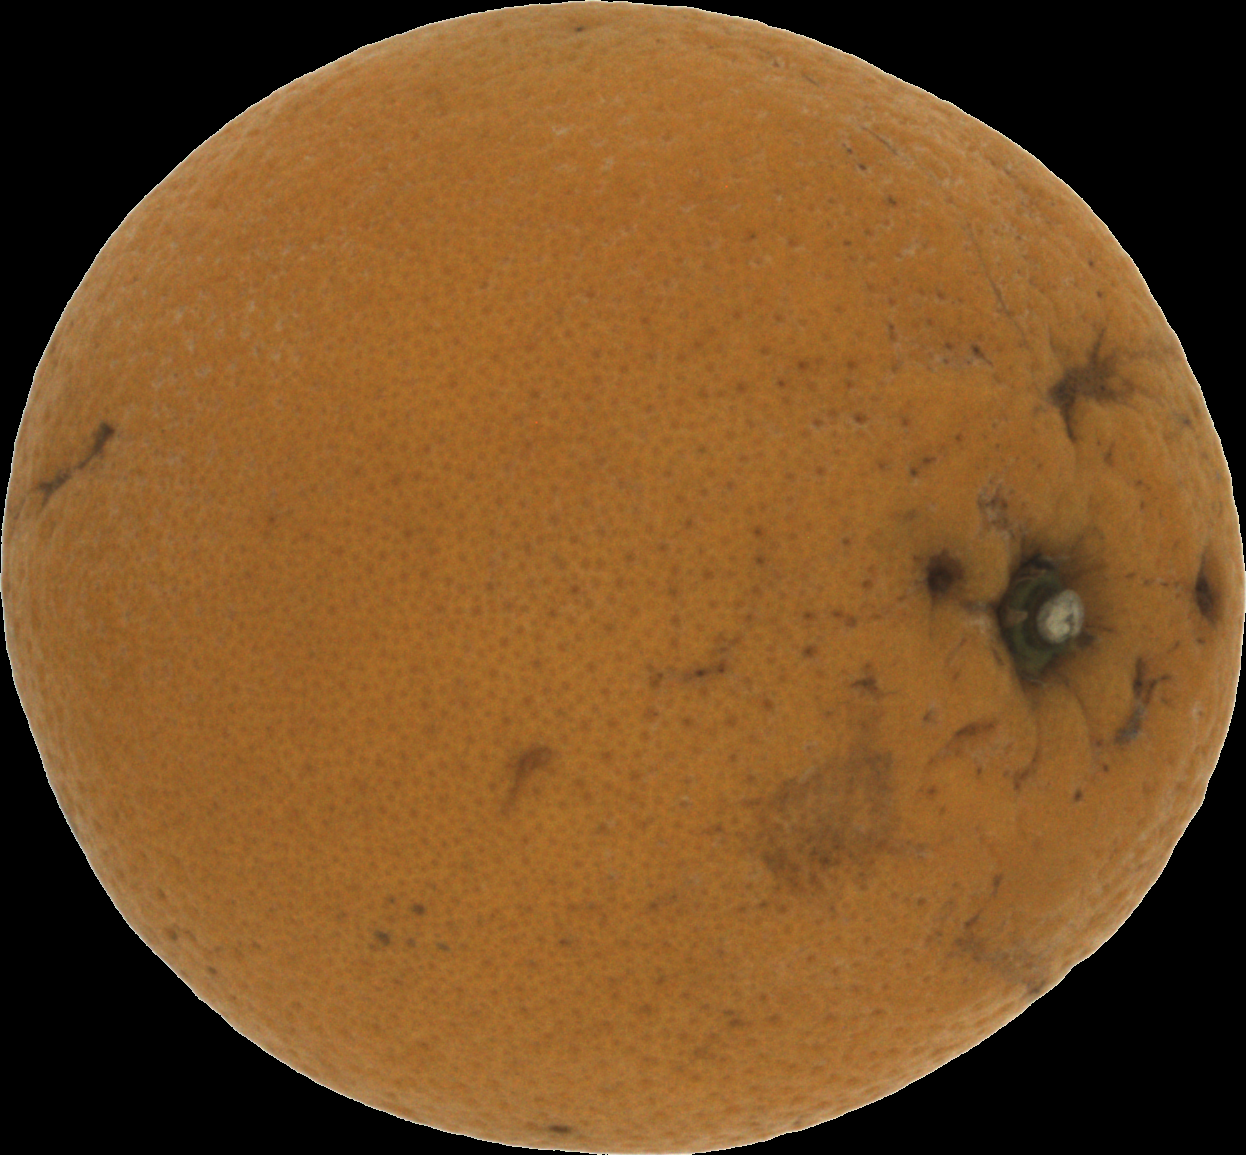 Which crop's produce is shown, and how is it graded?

orange, bad
